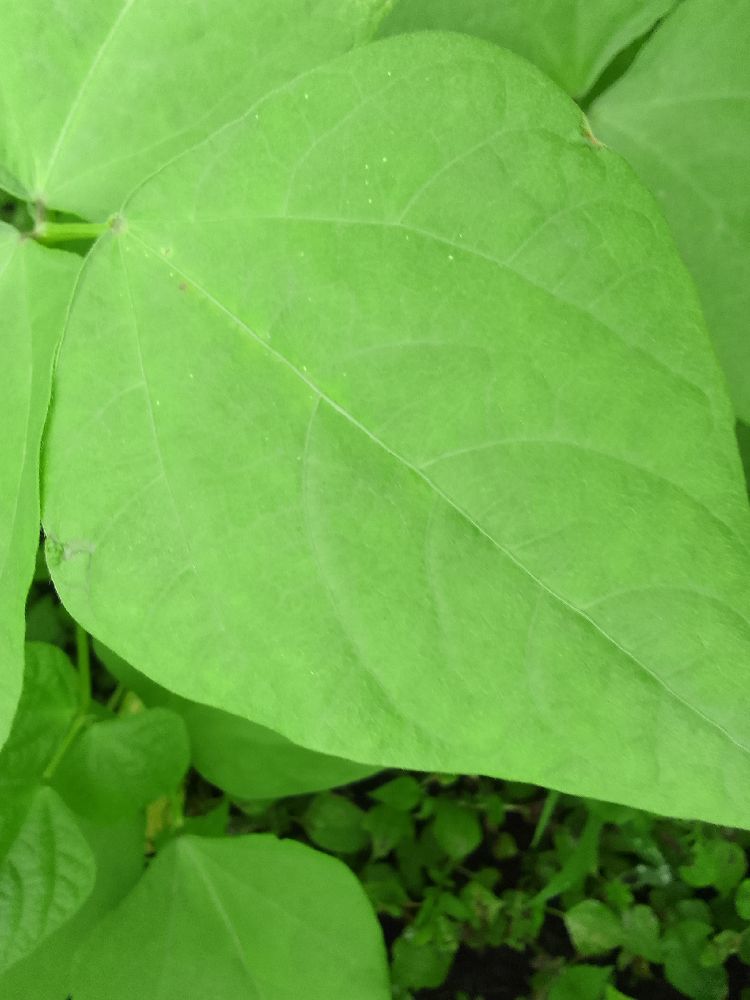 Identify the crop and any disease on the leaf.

common bean, healthy
